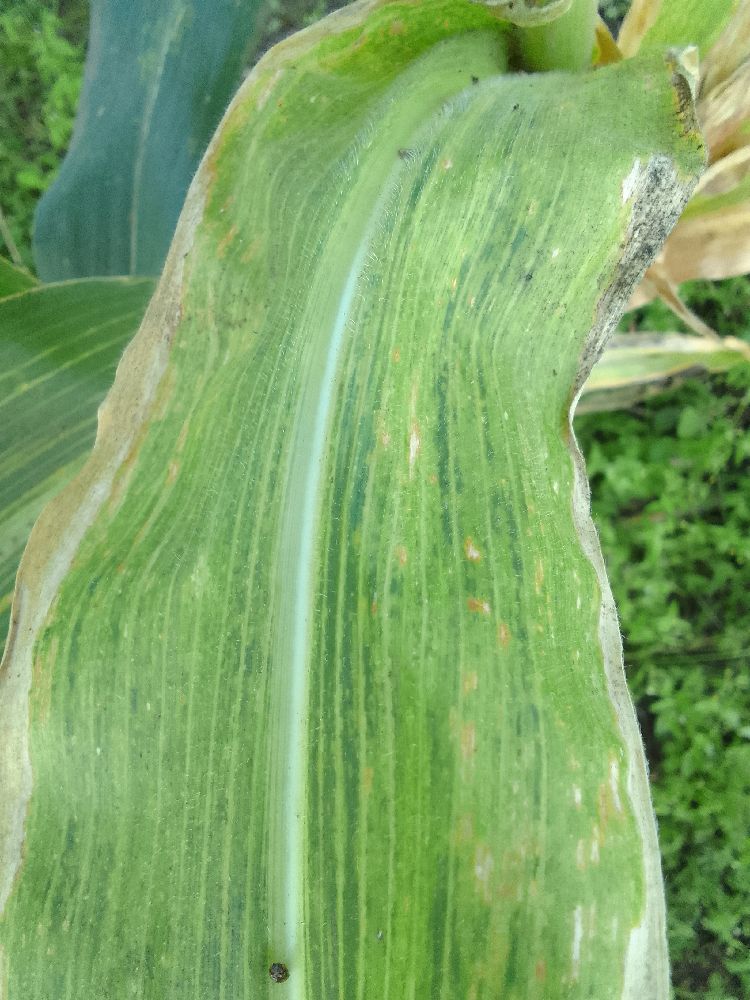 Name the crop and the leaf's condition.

maize, maize lethal necrosis
